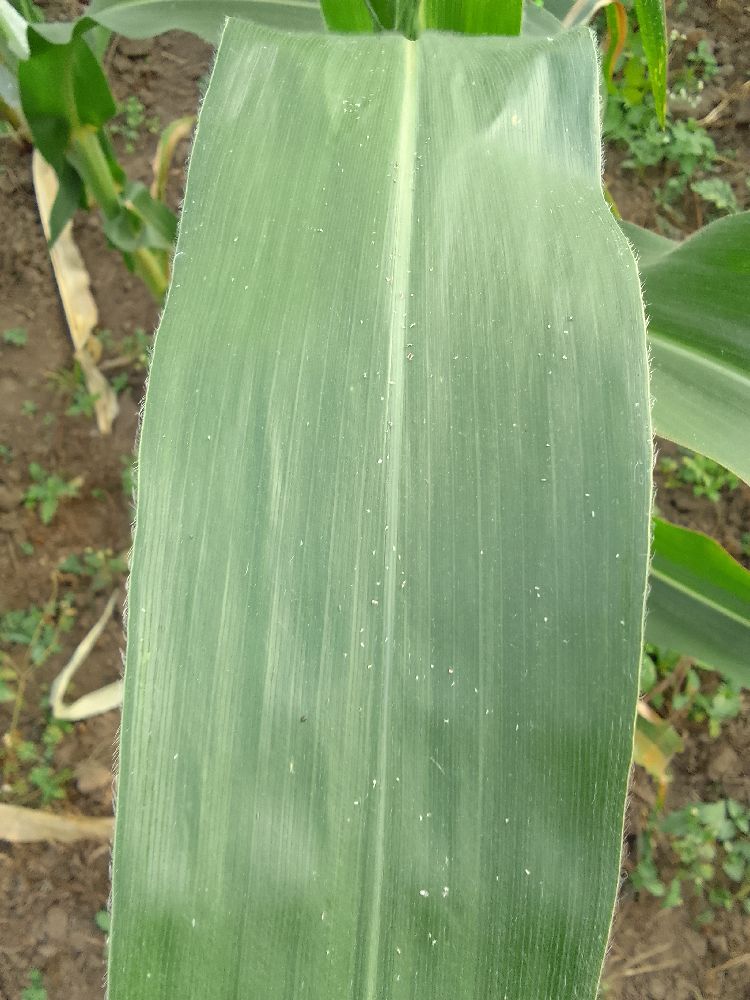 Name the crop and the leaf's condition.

maize, healthy
